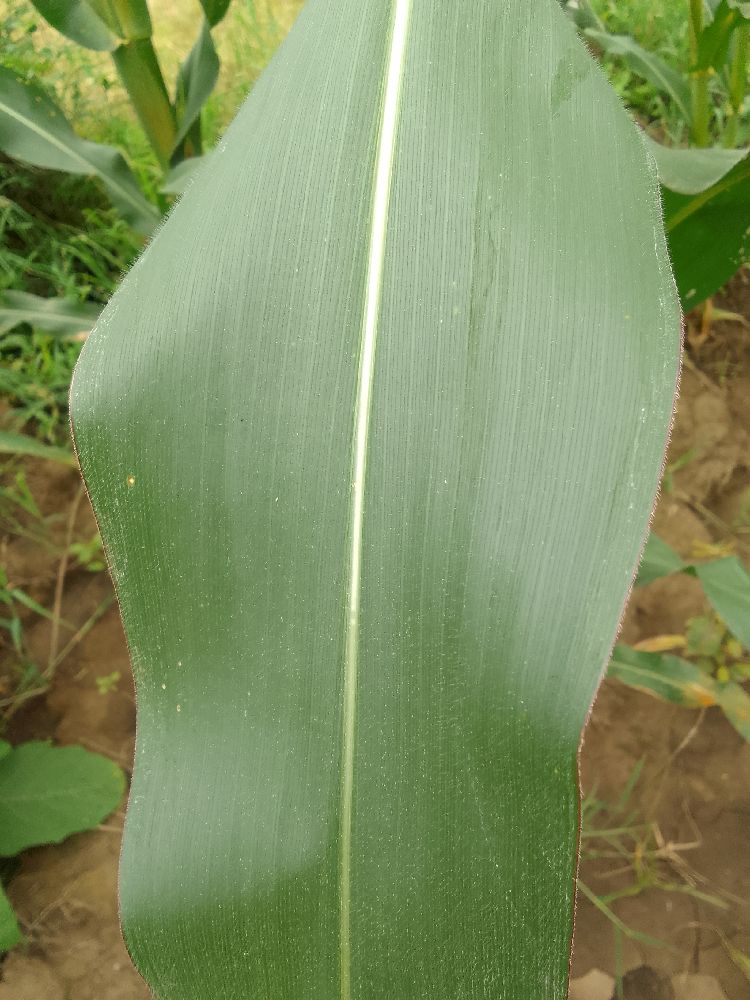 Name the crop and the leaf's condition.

maize, healthy
